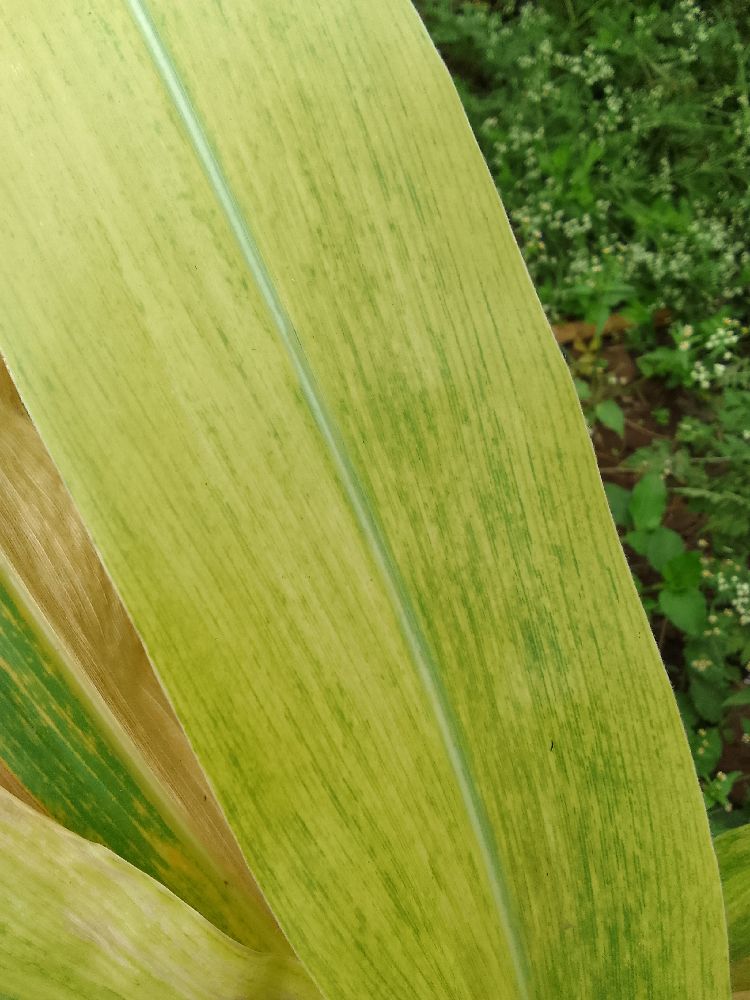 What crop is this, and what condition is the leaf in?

maize, maize lethal necrosis
